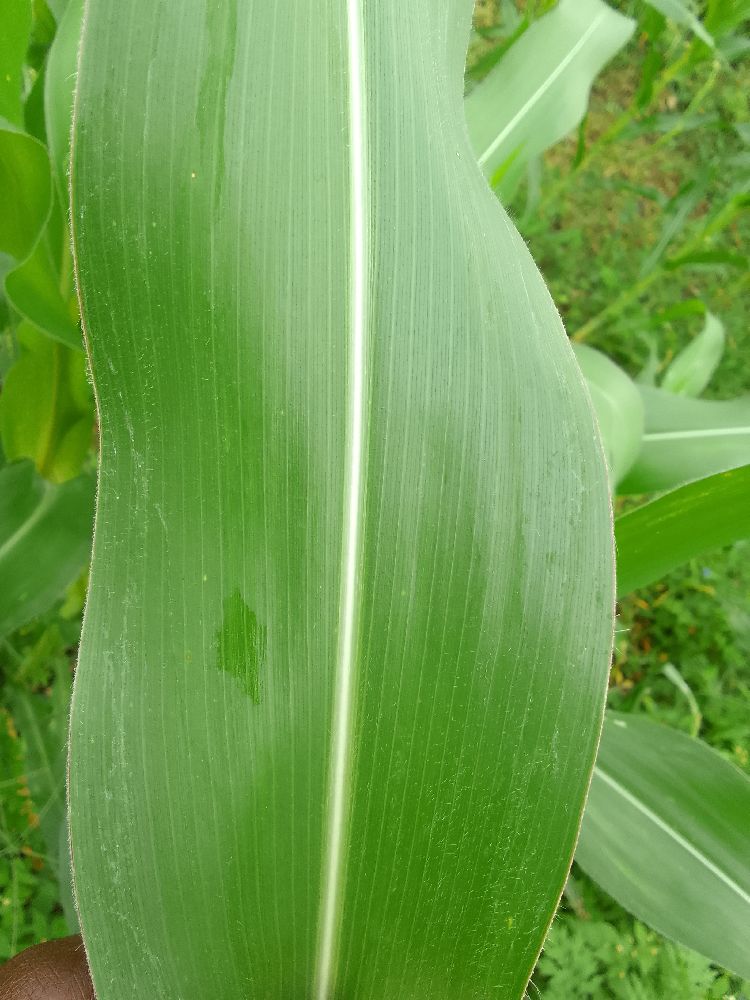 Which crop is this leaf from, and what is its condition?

maize, healthy
